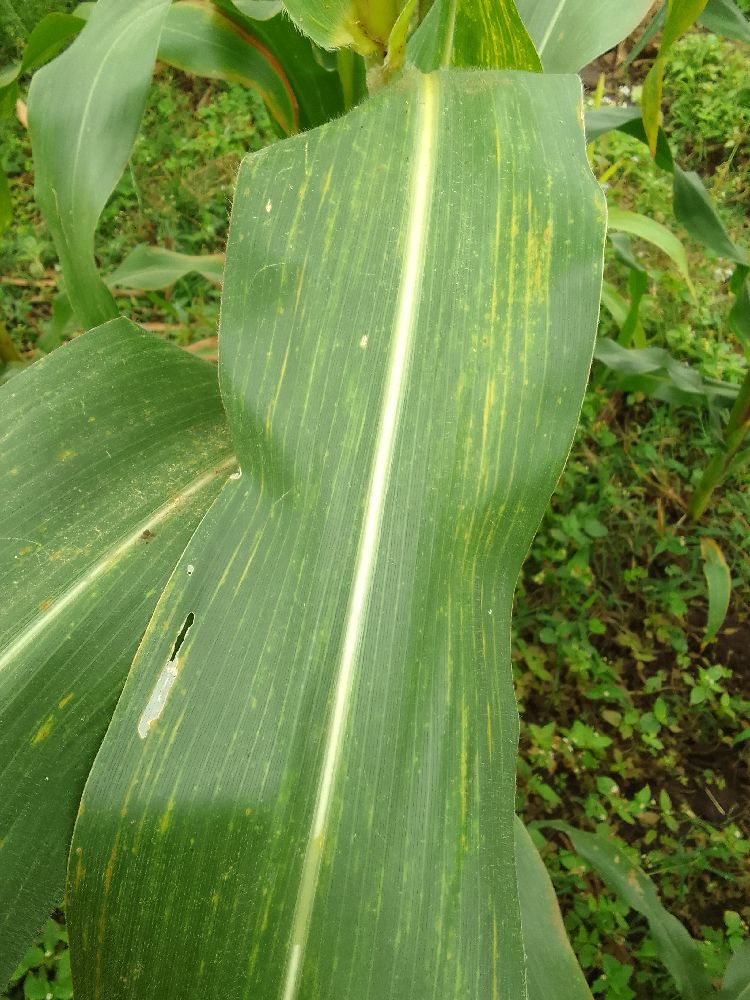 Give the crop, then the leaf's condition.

maize, maize lethal necrosis
